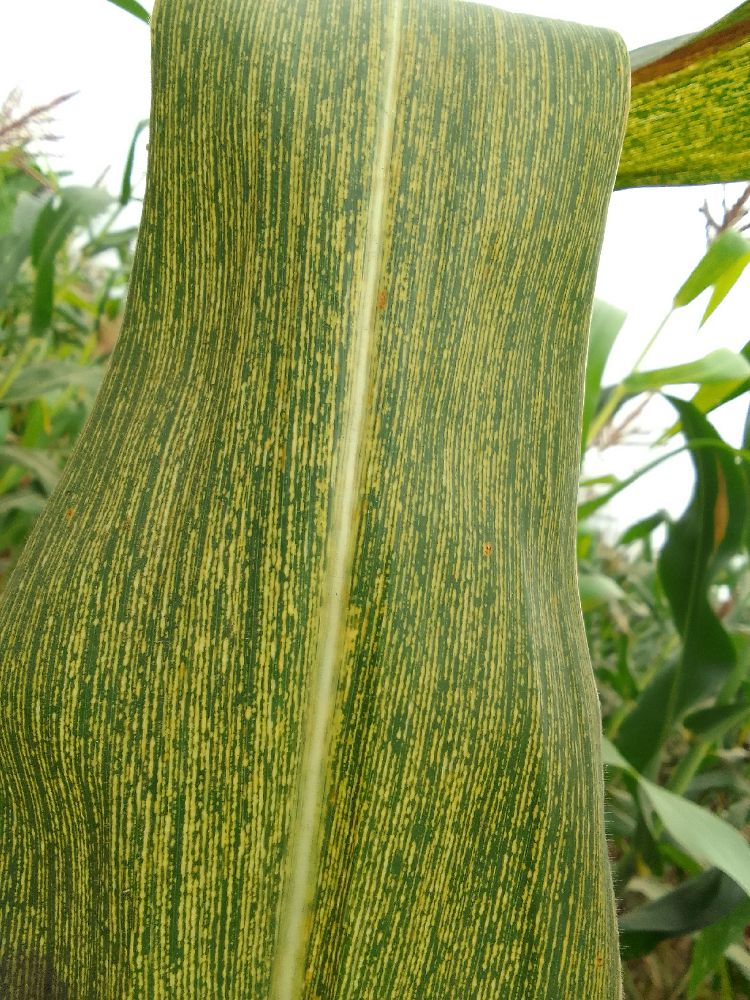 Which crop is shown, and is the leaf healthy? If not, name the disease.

maize, maize streak virus
